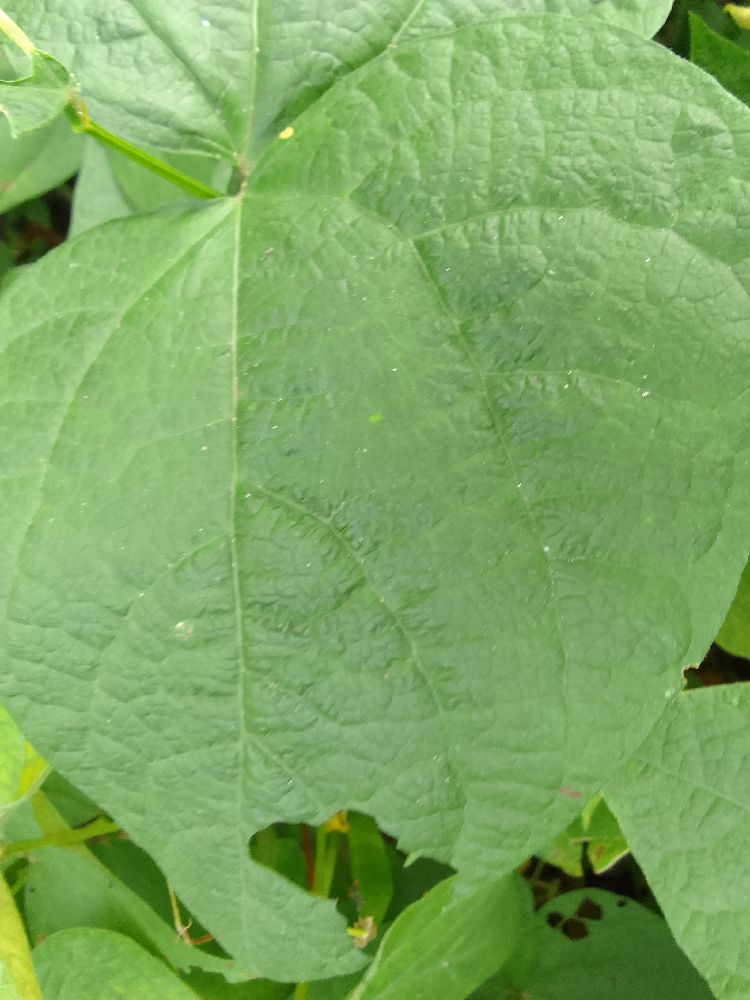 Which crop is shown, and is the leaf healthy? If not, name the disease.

common bean, healthy
